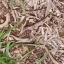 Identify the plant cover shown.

grass
